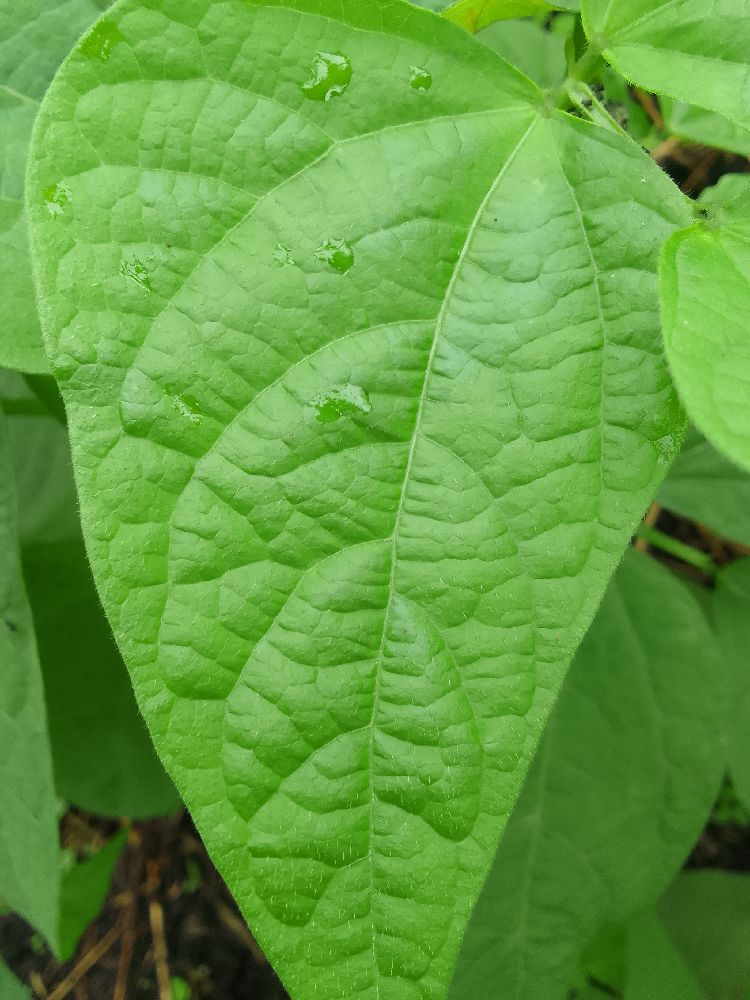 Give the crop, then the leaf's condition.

common bean, healthy
